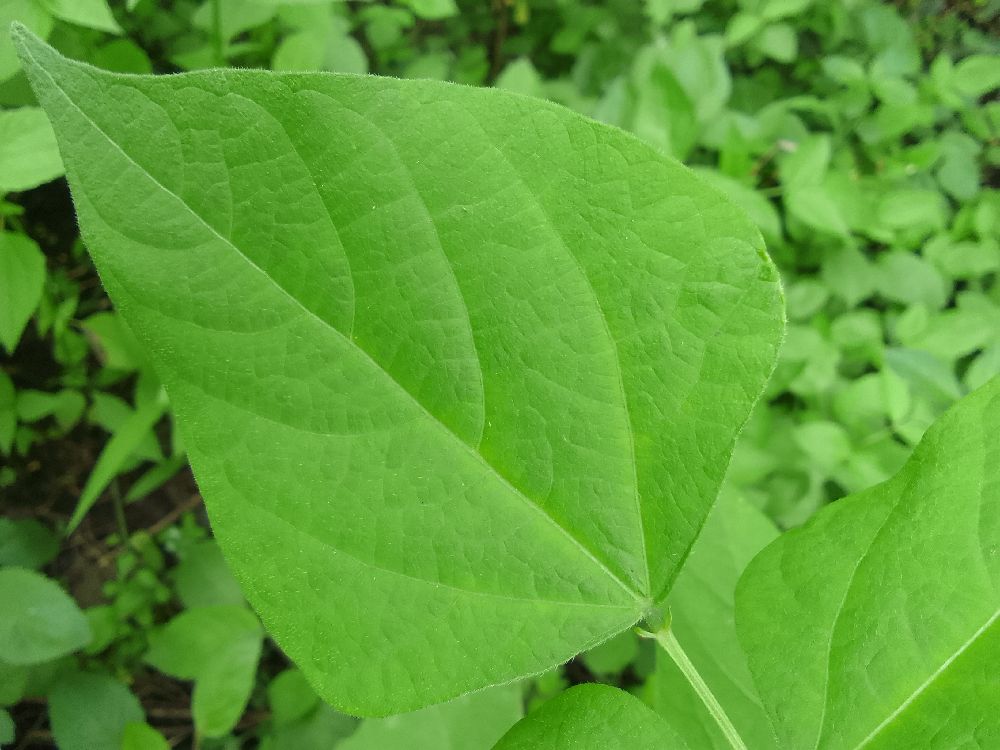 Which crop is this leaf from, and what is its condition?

common bean, healthy
